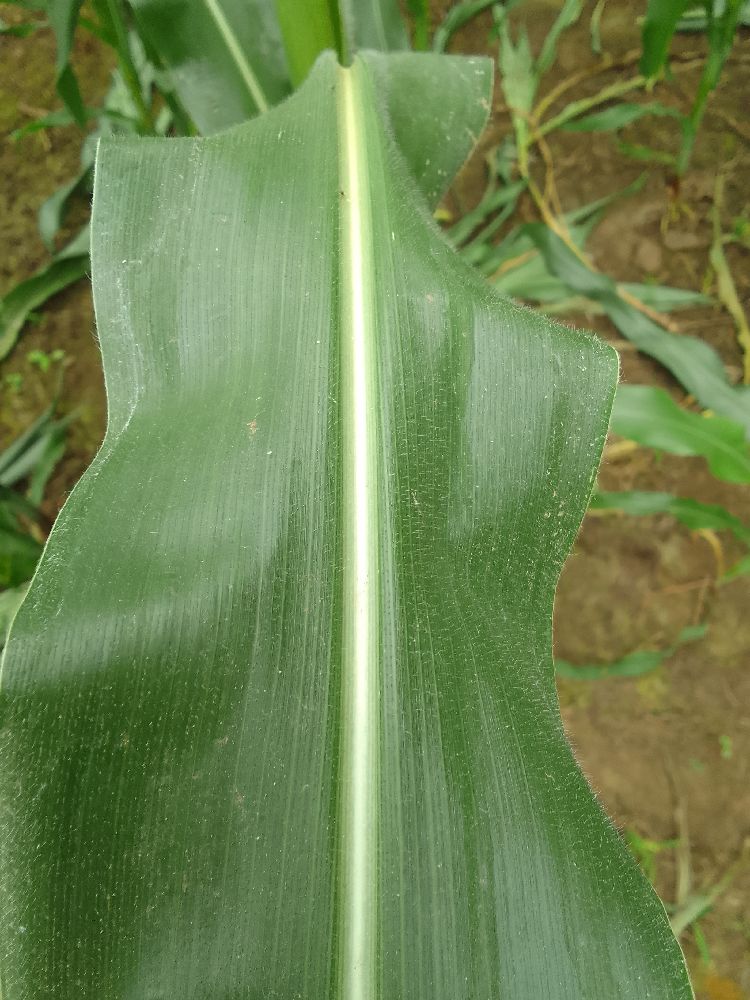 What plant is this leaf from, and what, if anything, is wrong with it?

maize, healthy
